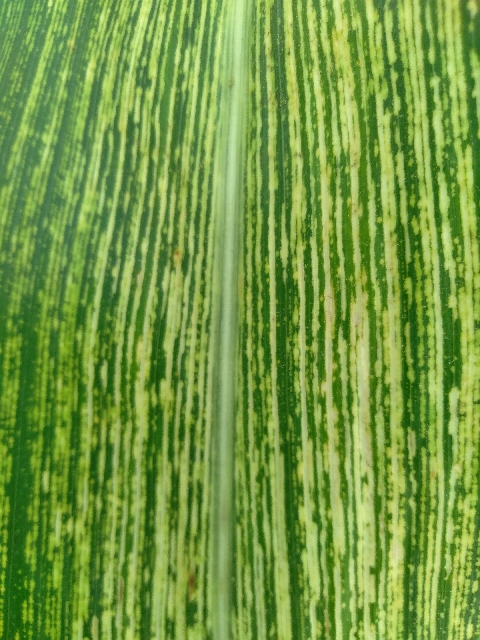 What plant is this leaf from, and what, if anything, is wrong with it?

maize, maize streak virus
